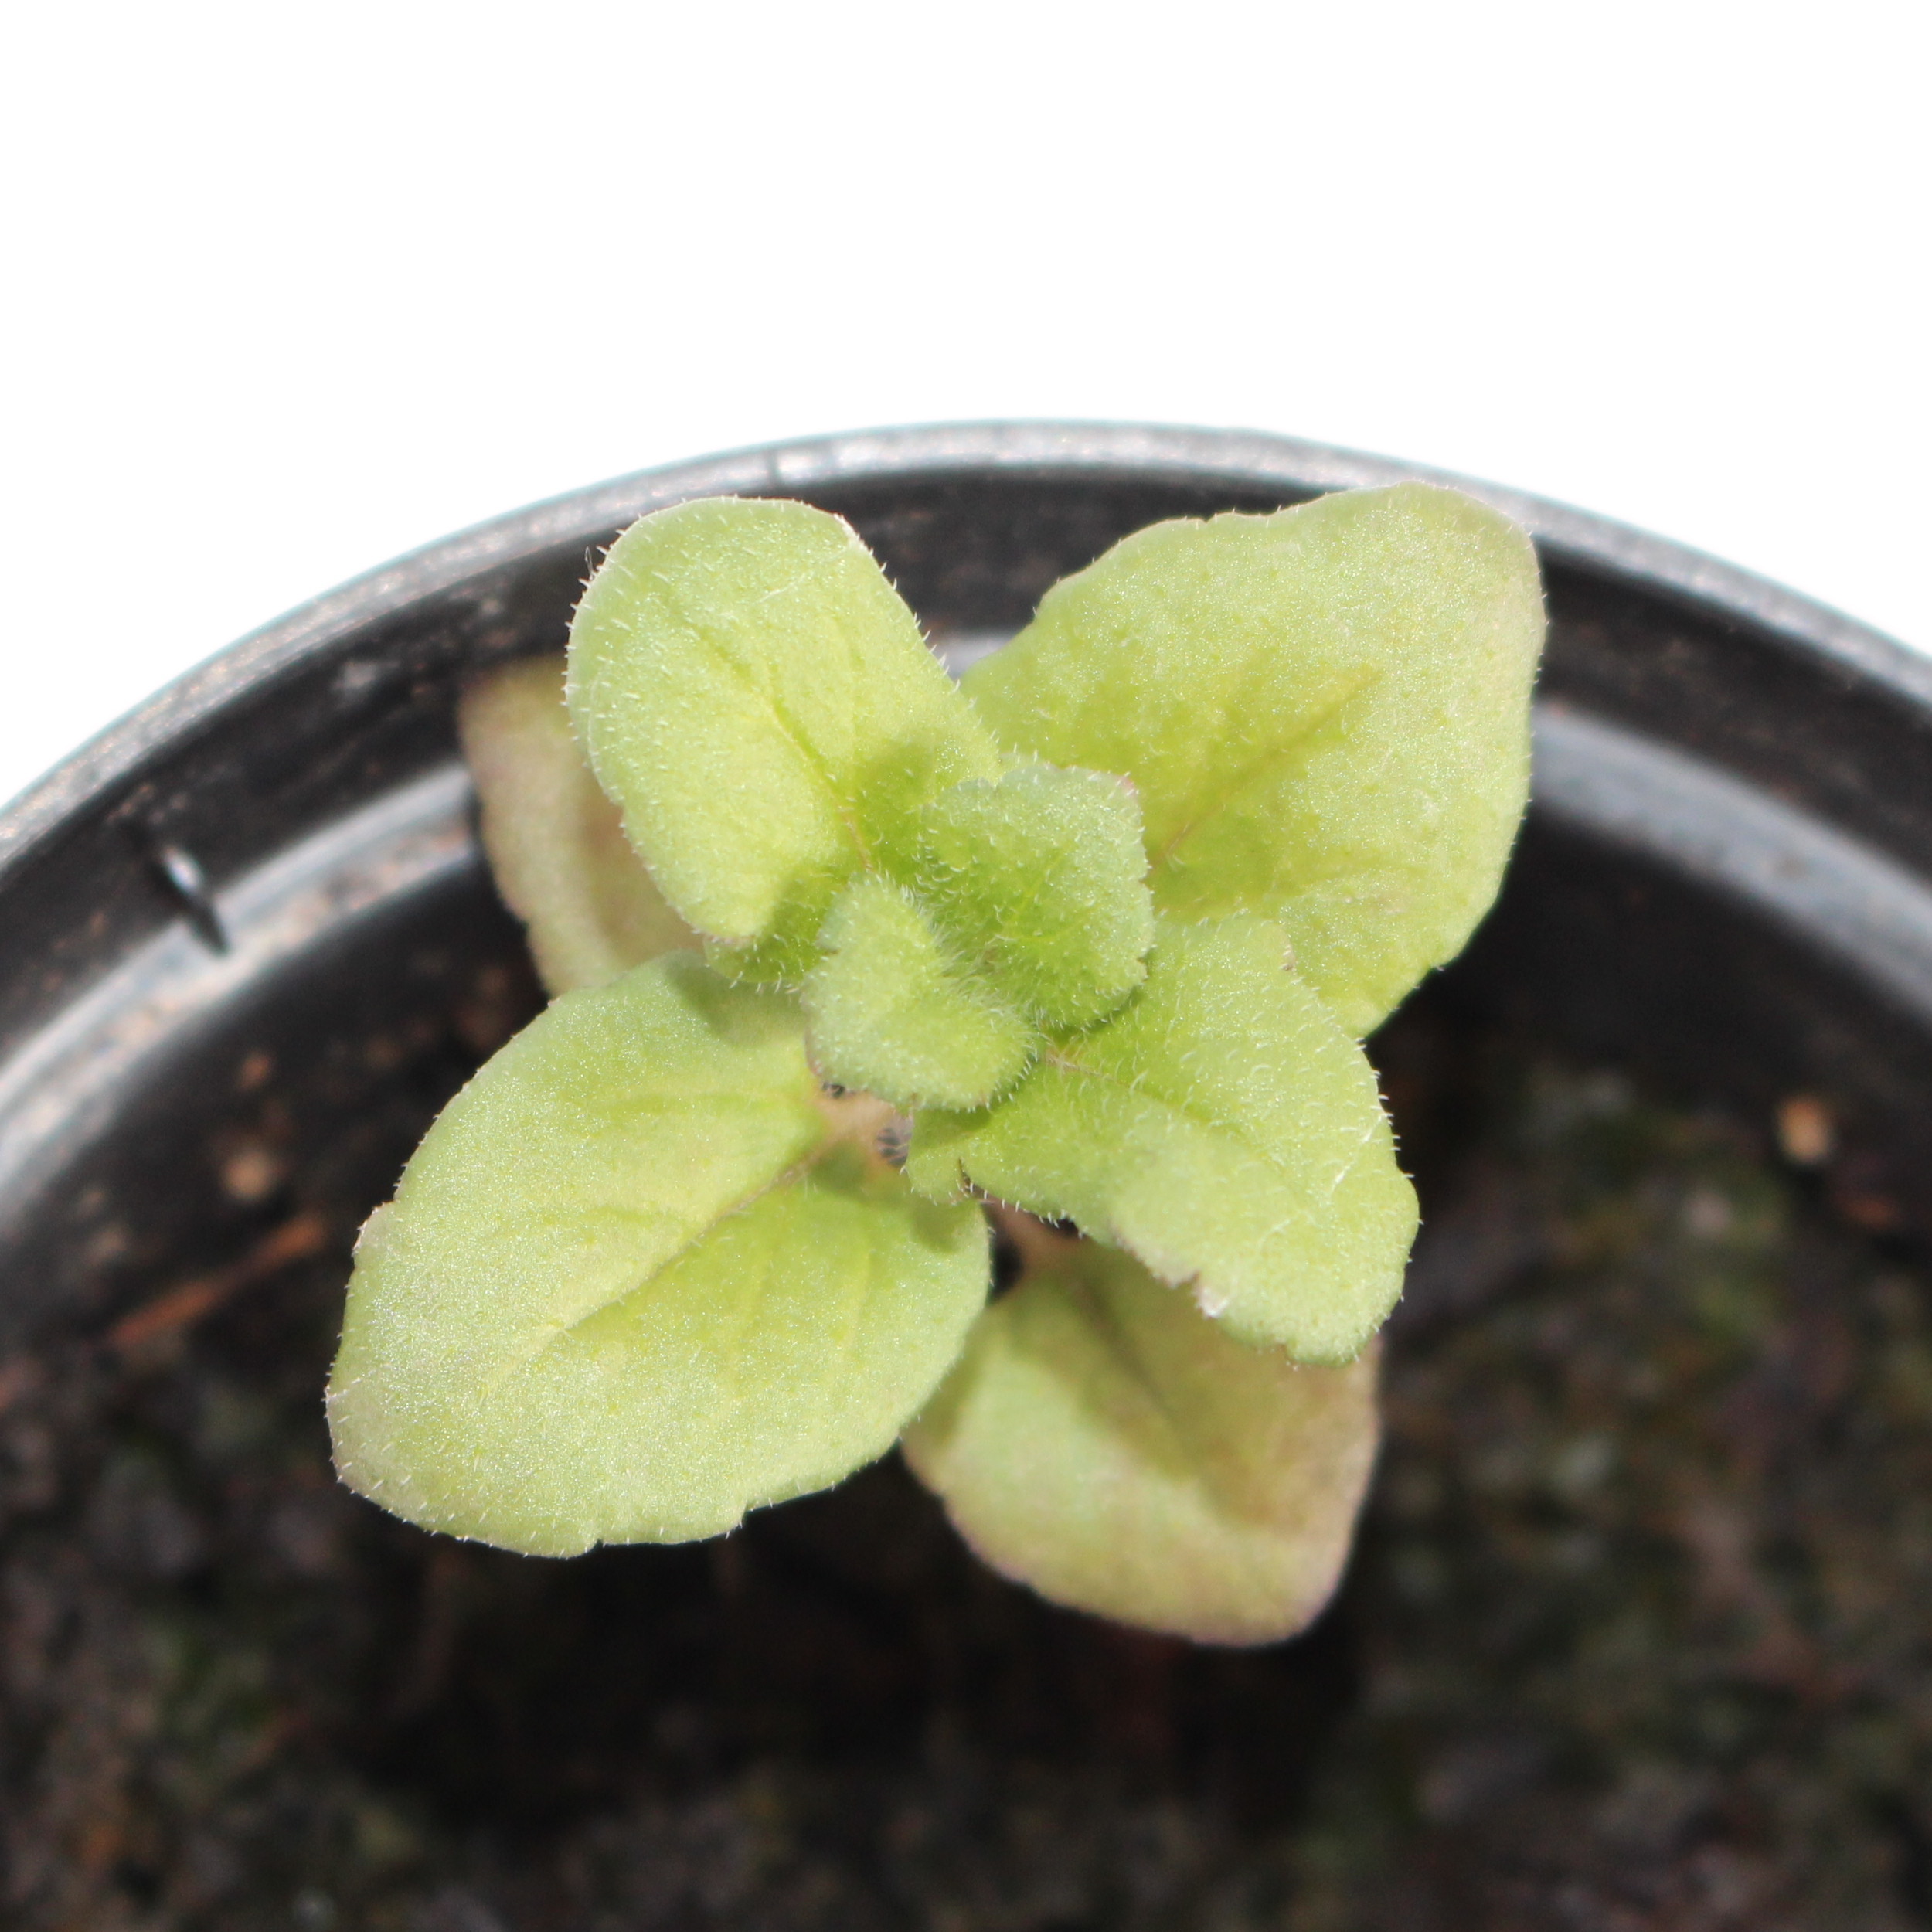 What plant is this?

Veronica persica
